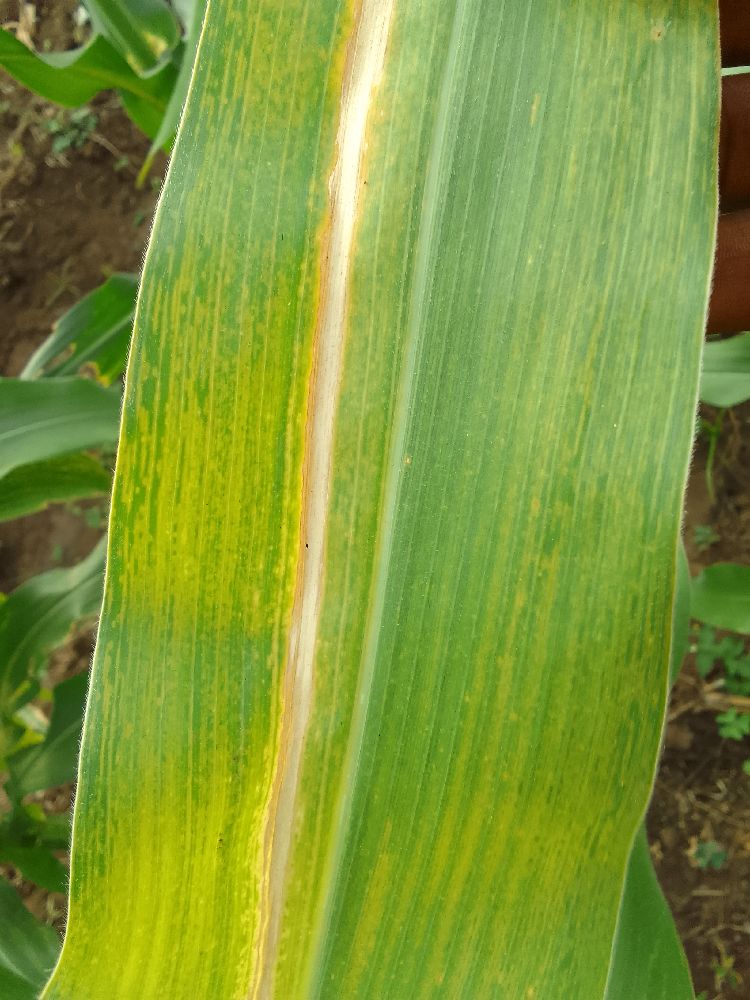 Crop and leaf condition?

maize, maize lethal necrosis
